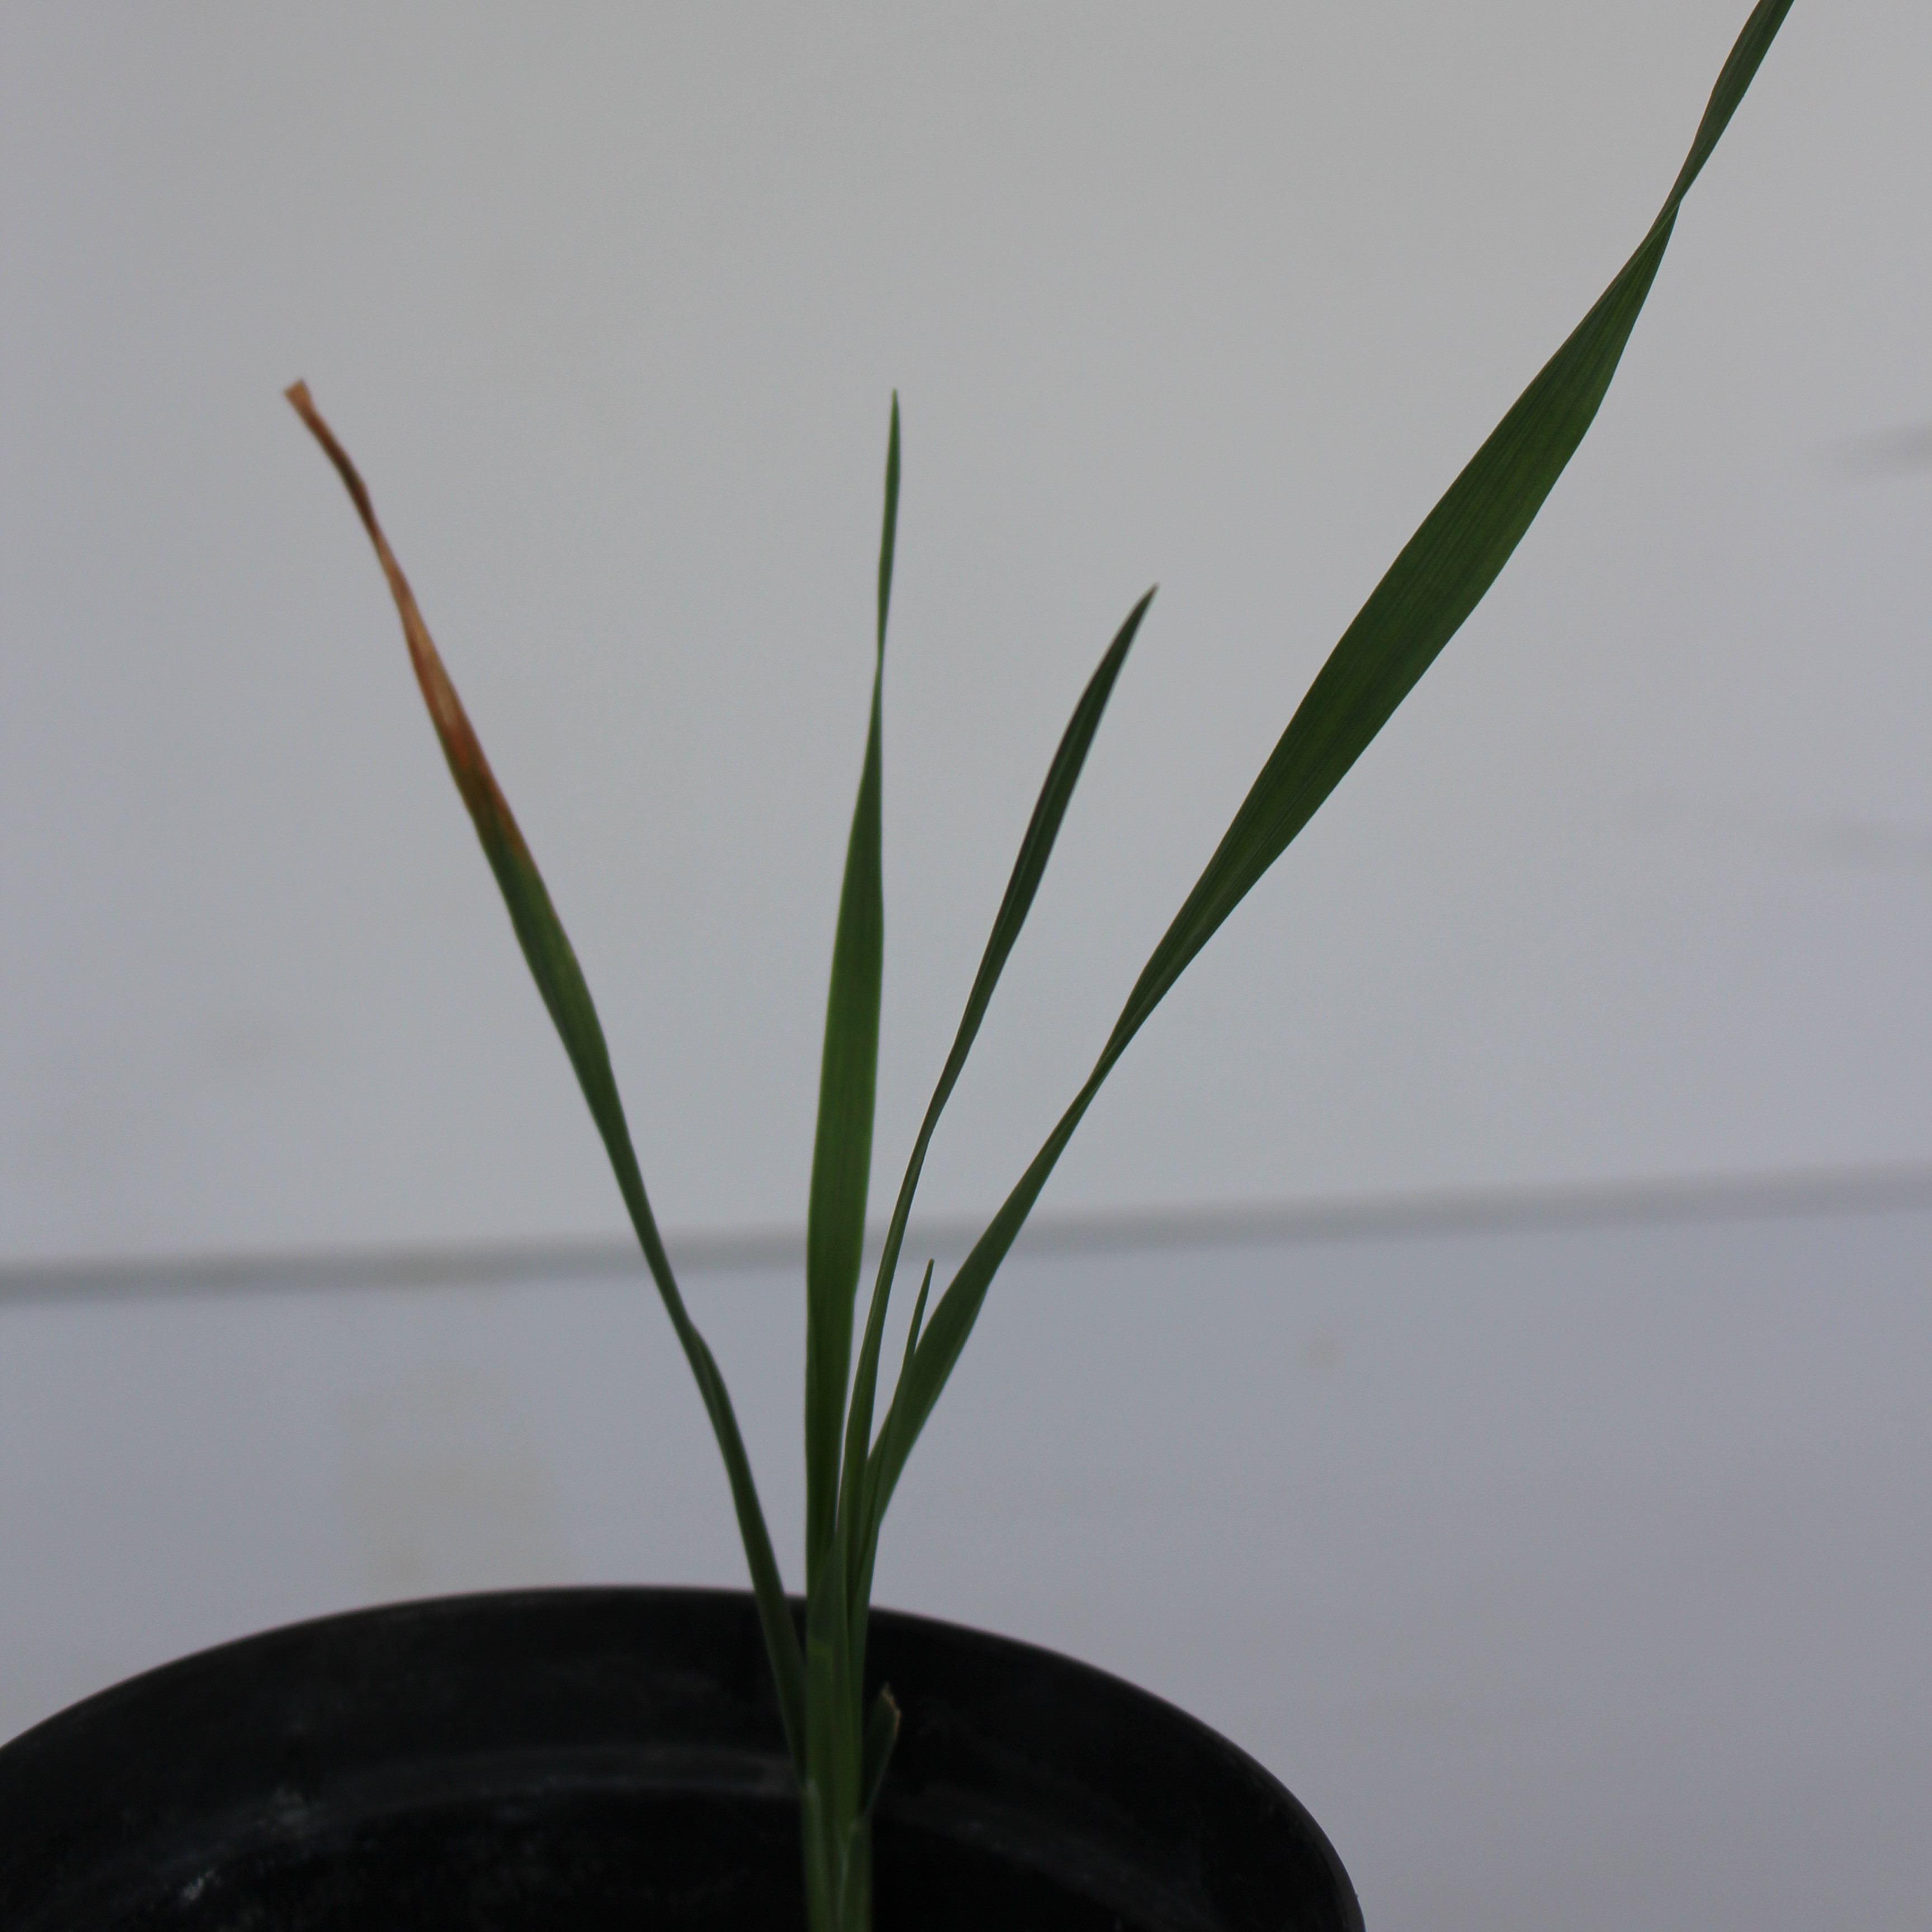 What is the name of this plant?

Avena sterilis
